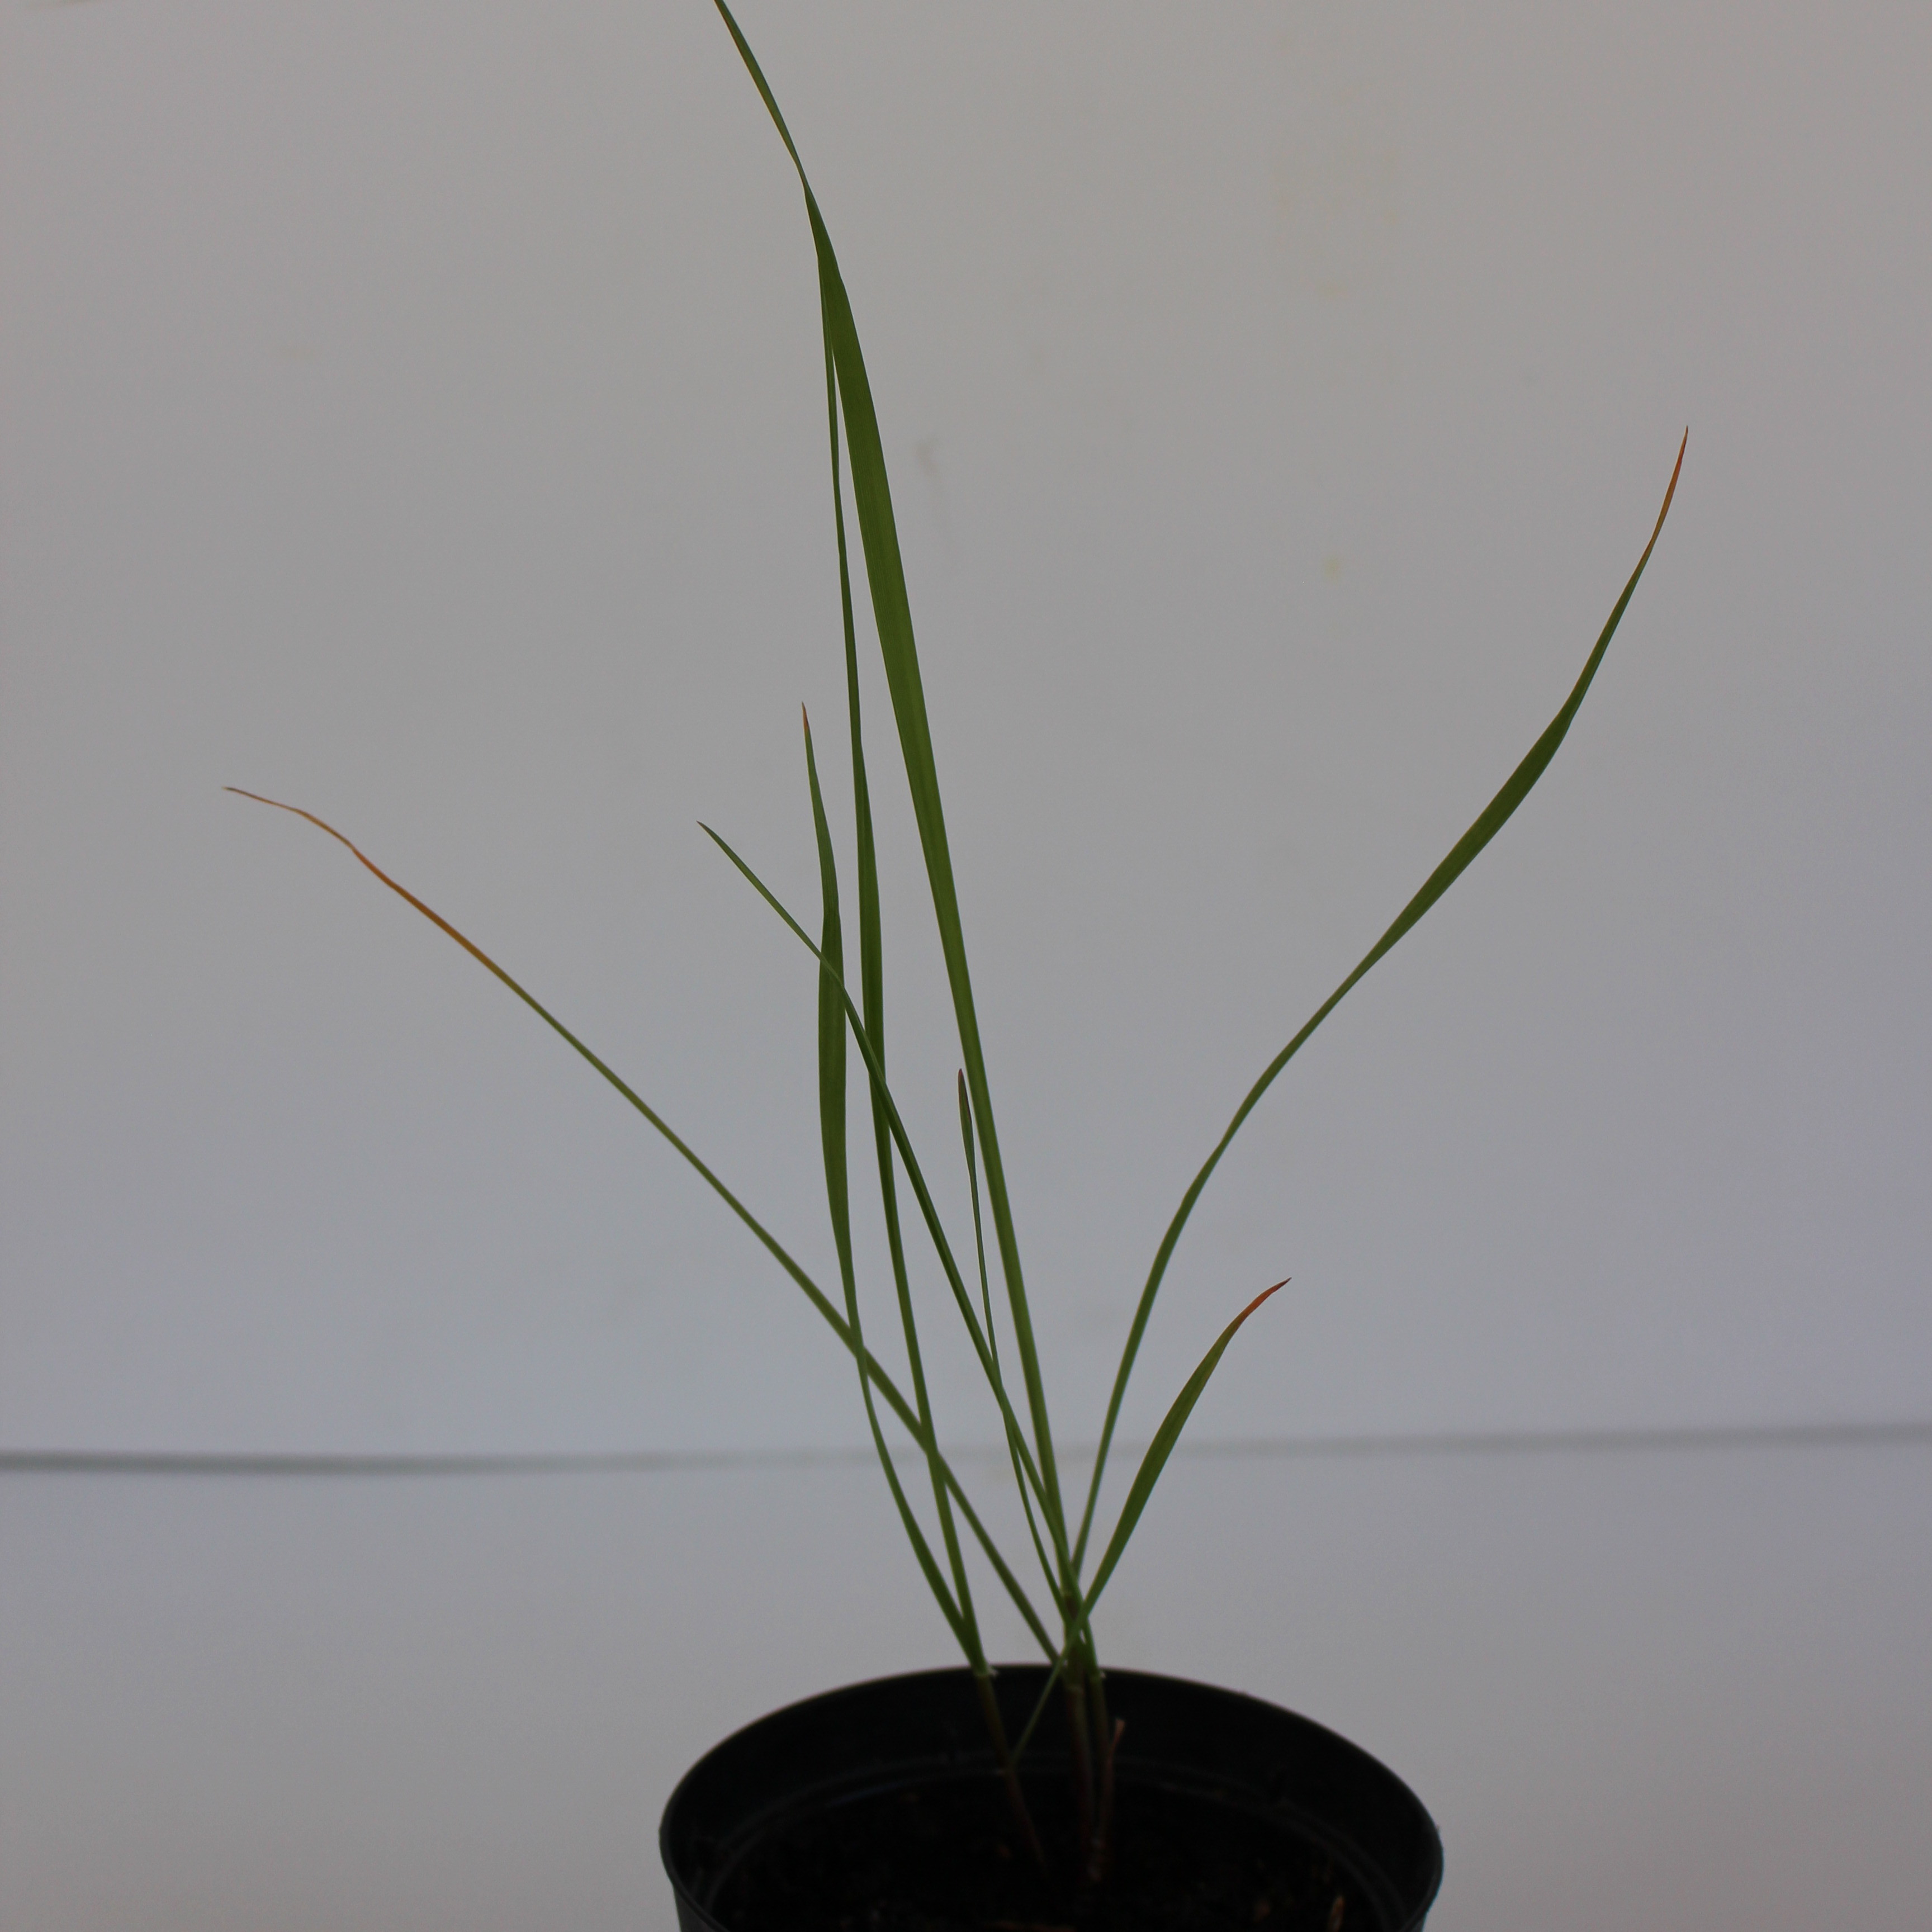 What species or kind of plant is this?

Lolium multiflorum
